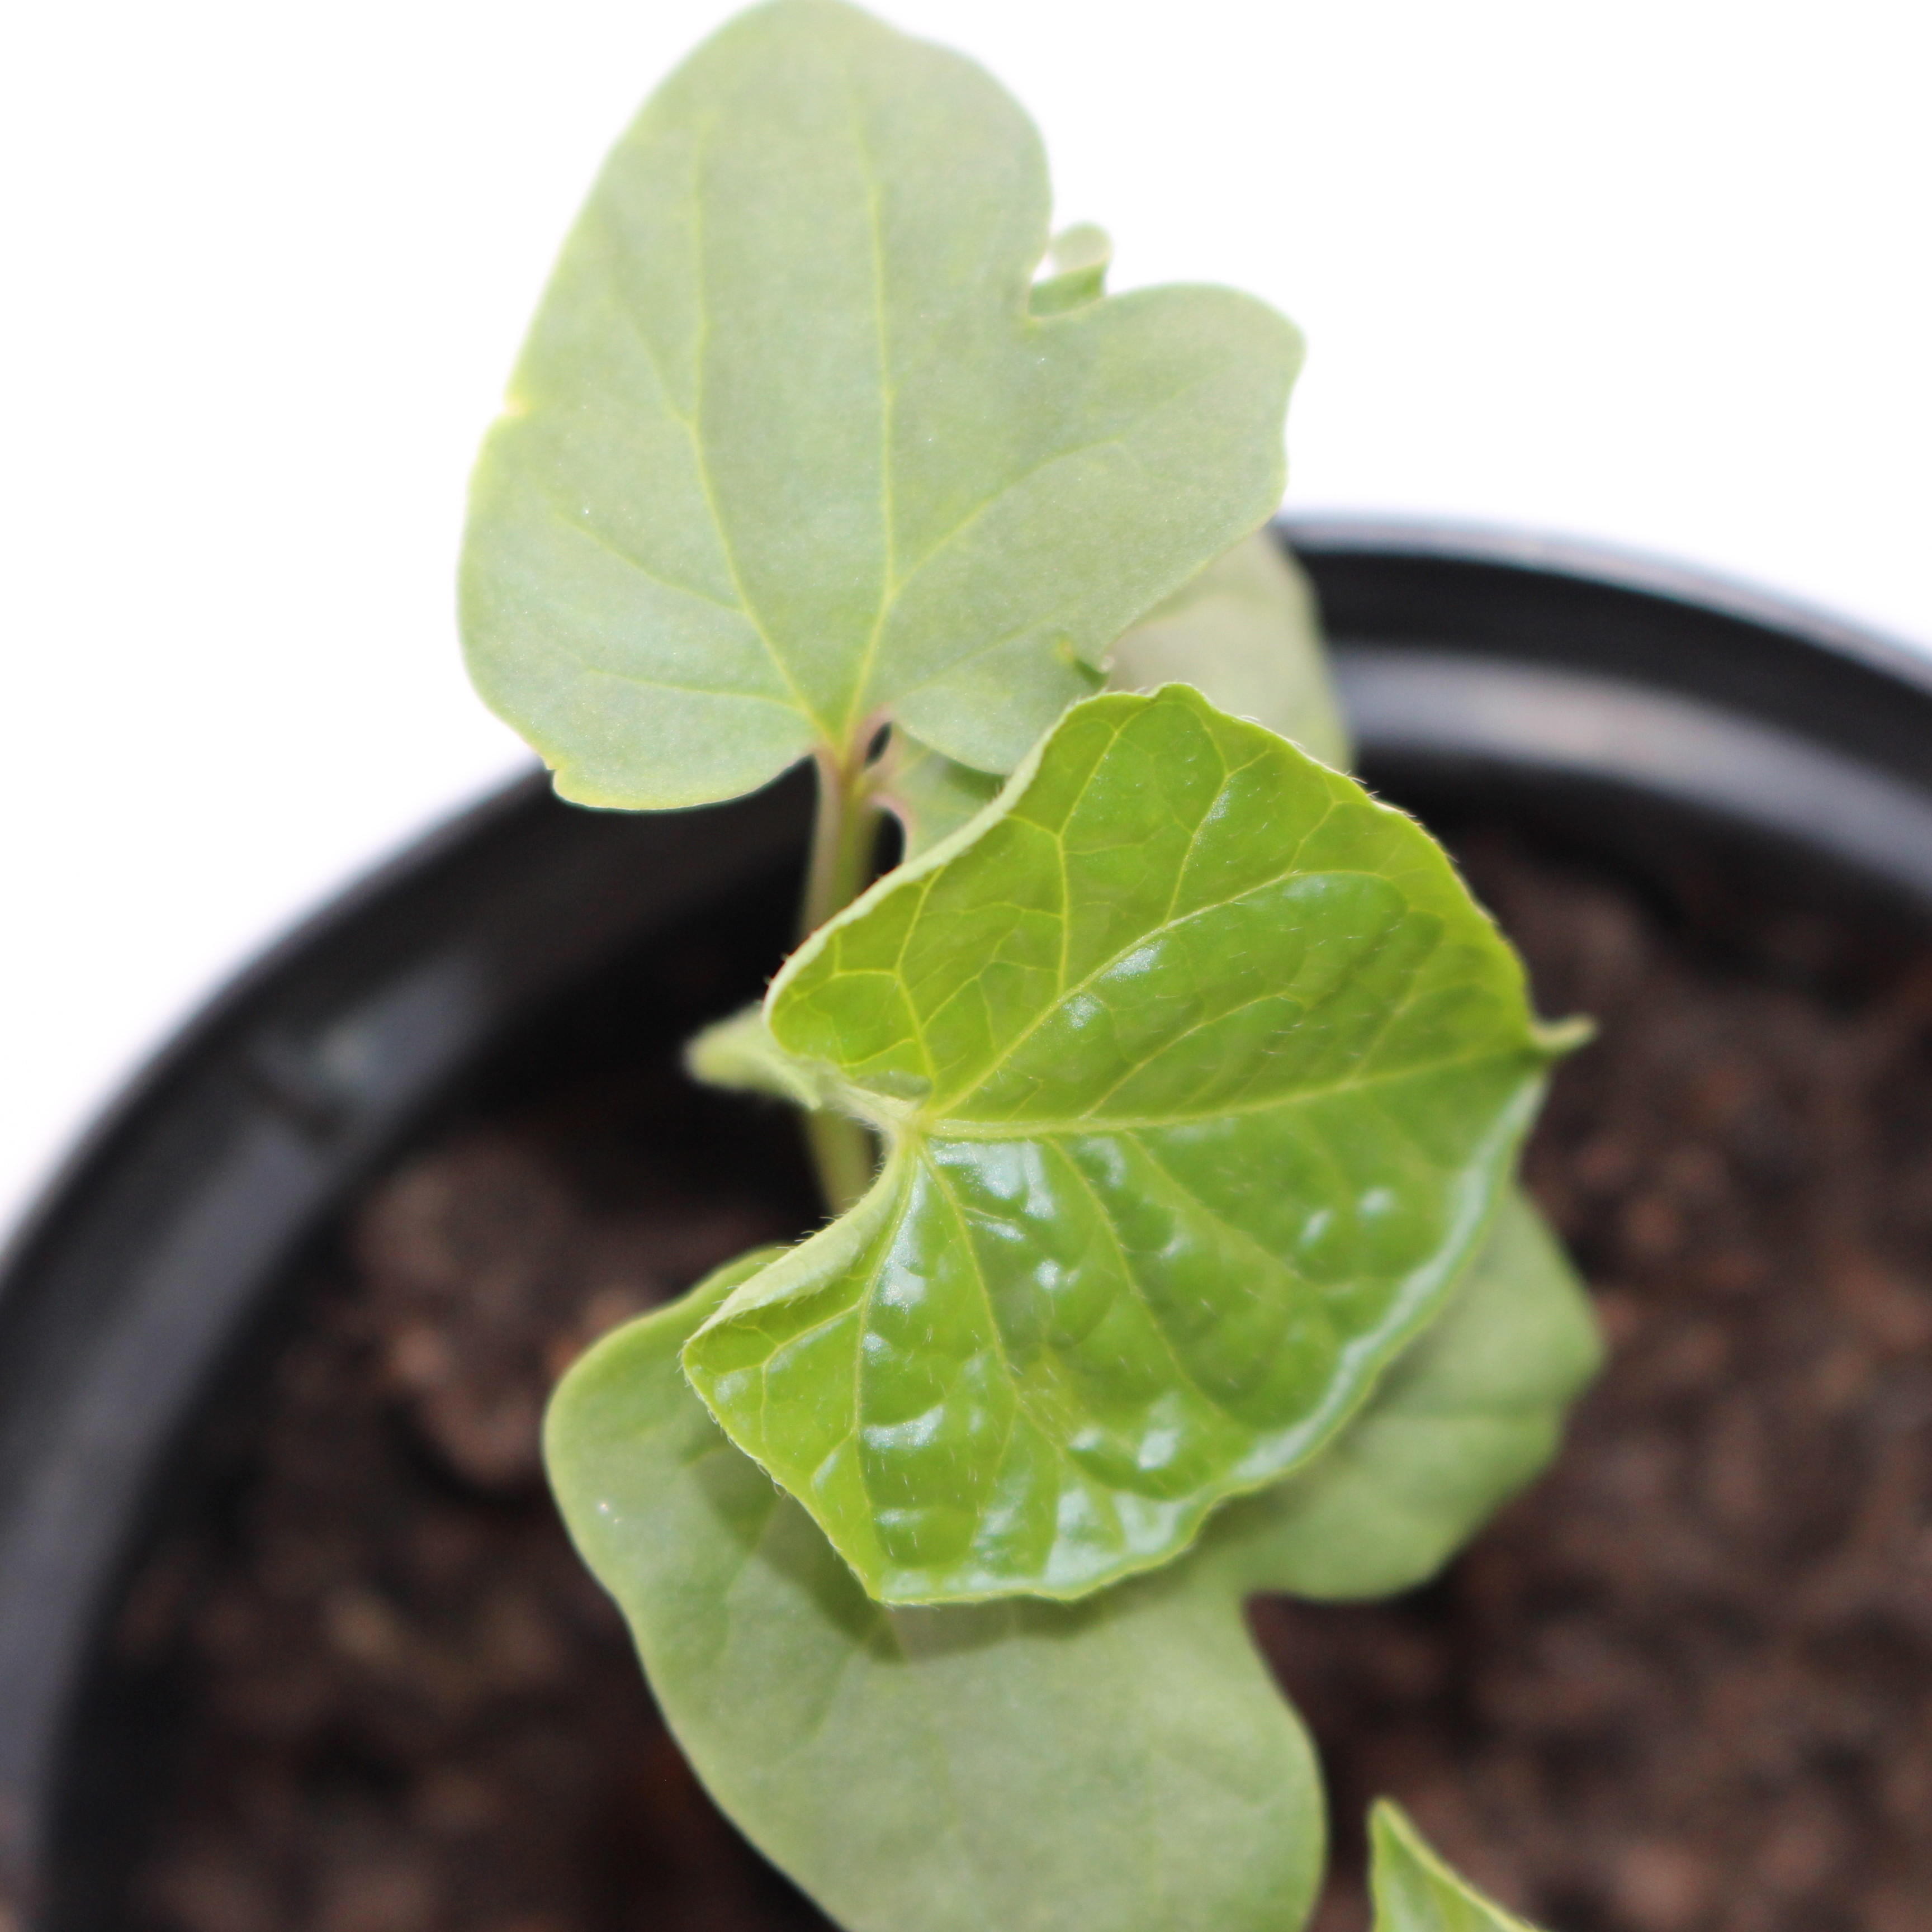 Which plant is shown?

Convolvulus arvensis
